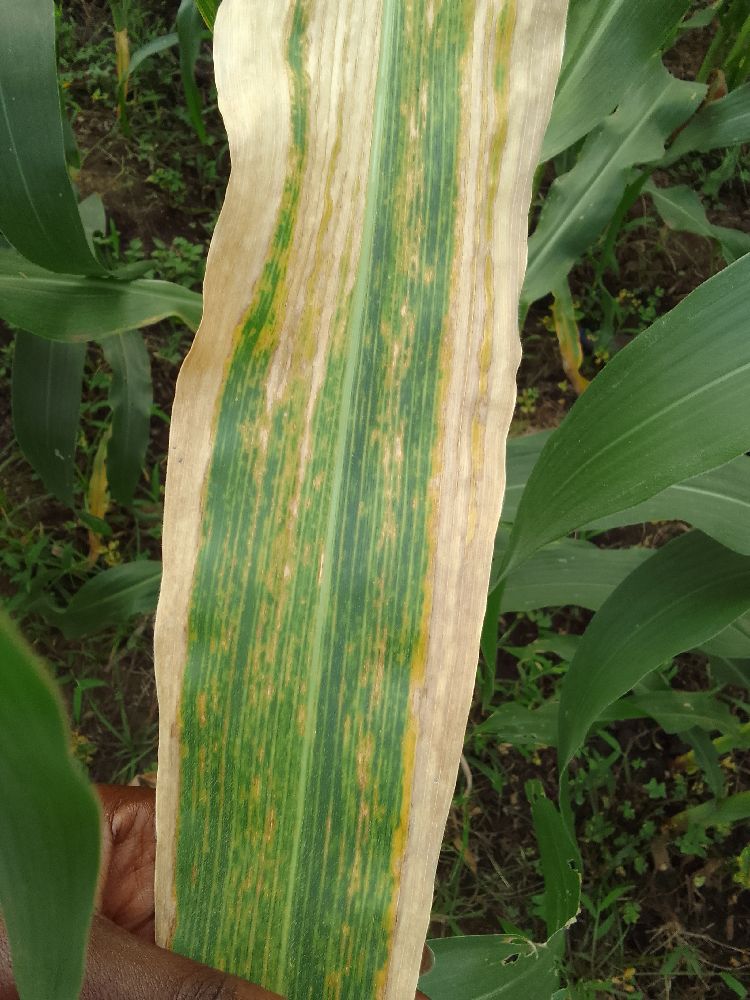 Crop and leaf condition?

maize, maize lethal necrosis
